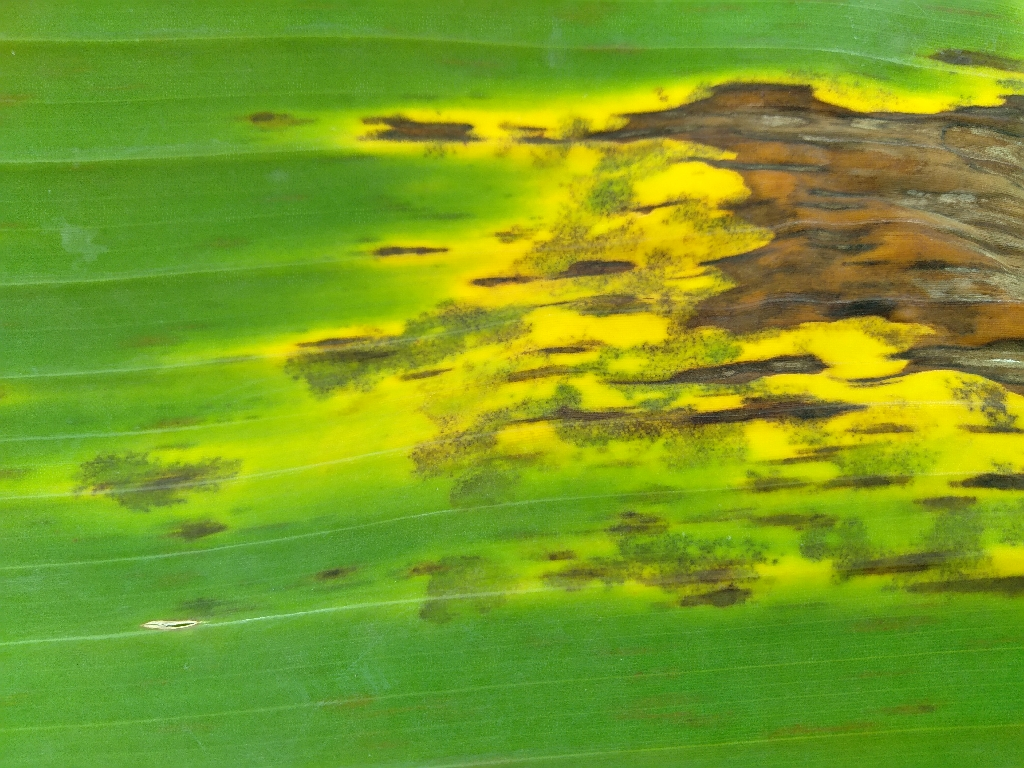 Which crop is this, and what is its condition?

banana, black sigatoka
